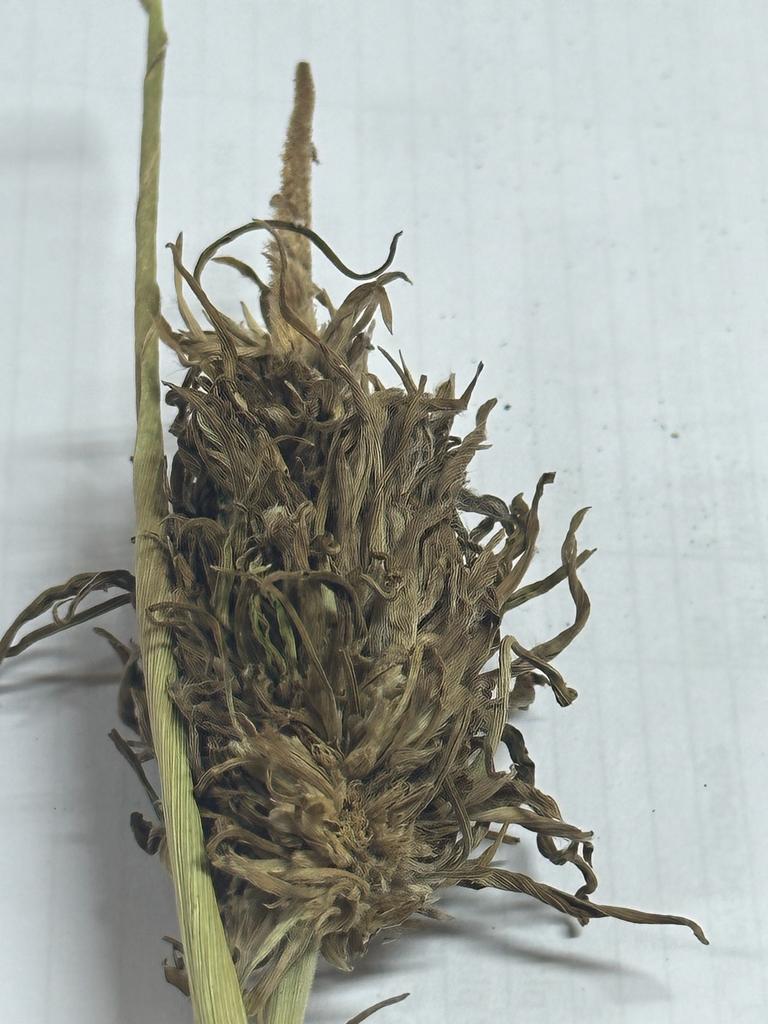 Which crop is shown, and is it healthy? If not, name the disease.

pearl millet, sclerospora graminicola
